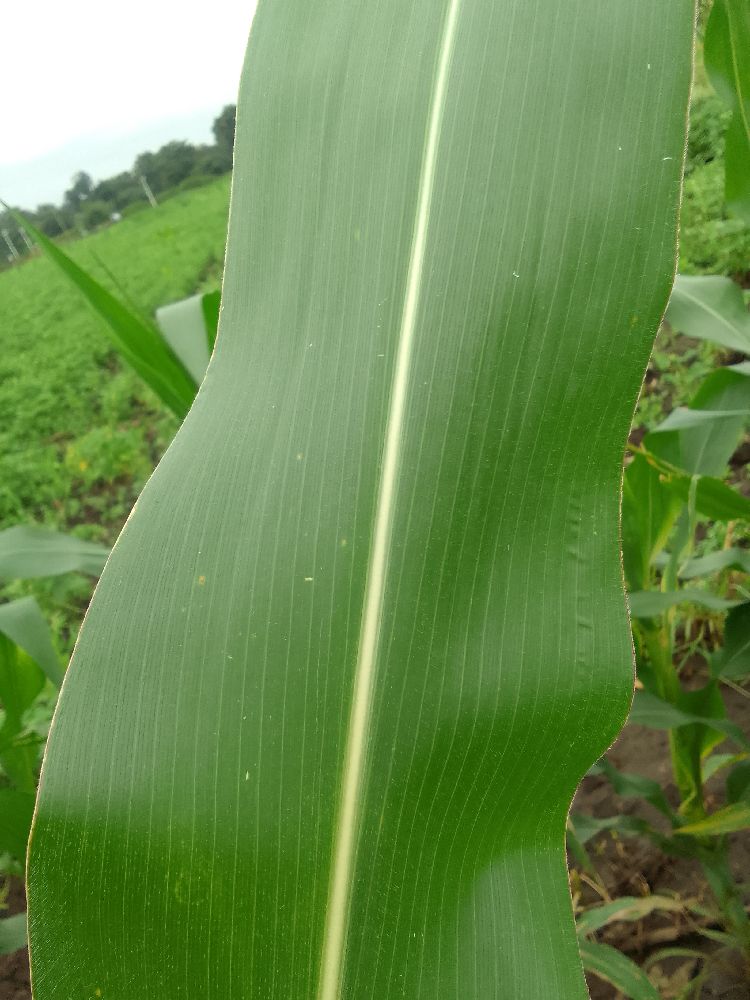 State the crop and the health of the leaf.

maize, healthy
